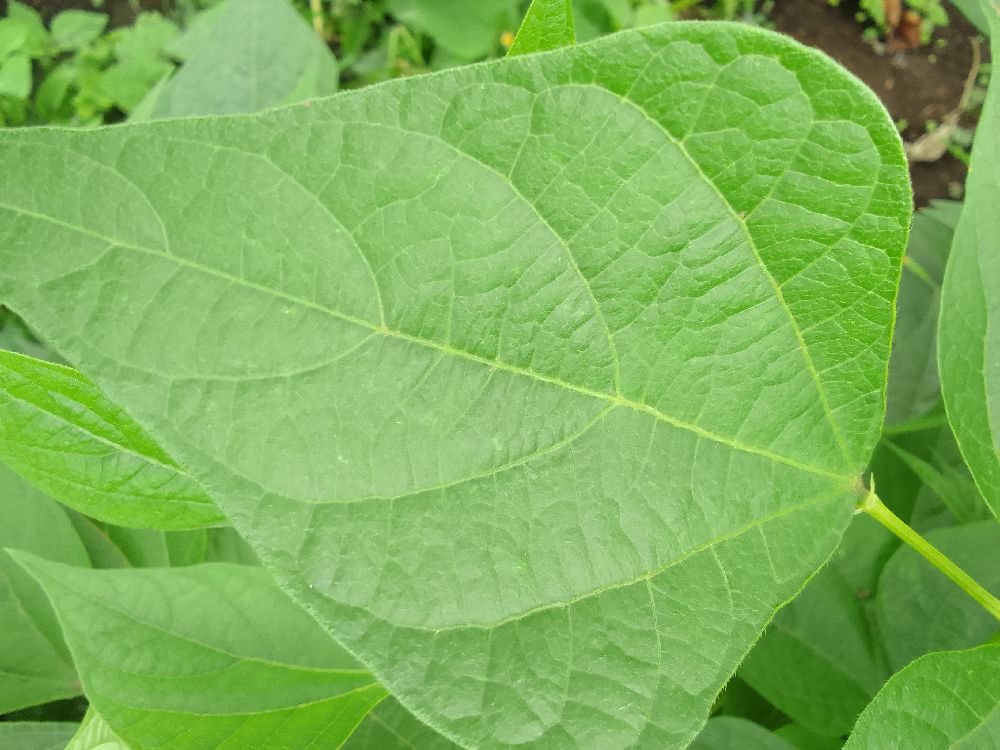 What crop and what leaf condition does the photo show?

common bean, healthy
